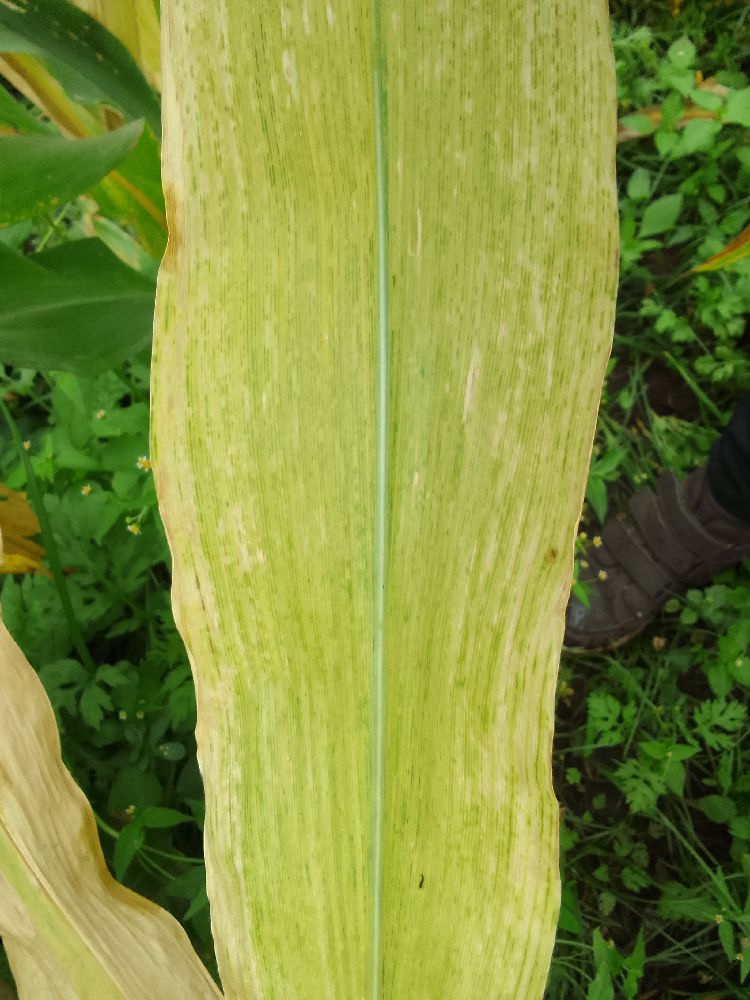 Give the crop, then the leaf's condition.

maize, maize lethal necrosis
